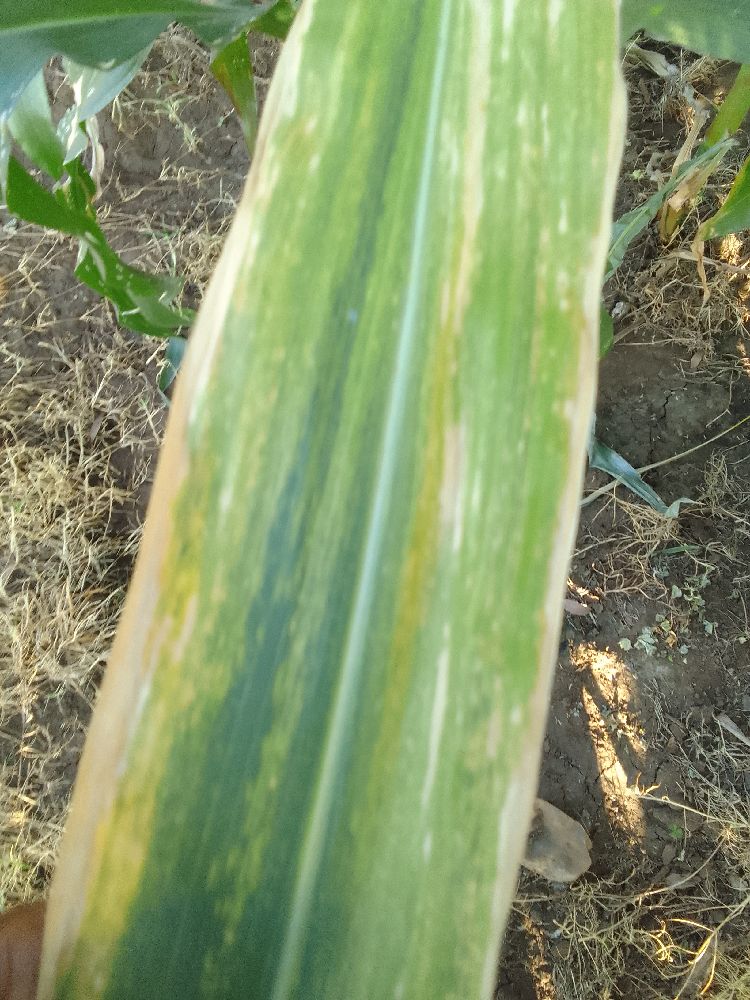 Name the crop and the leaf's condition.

maize, maize lethal necrosis
